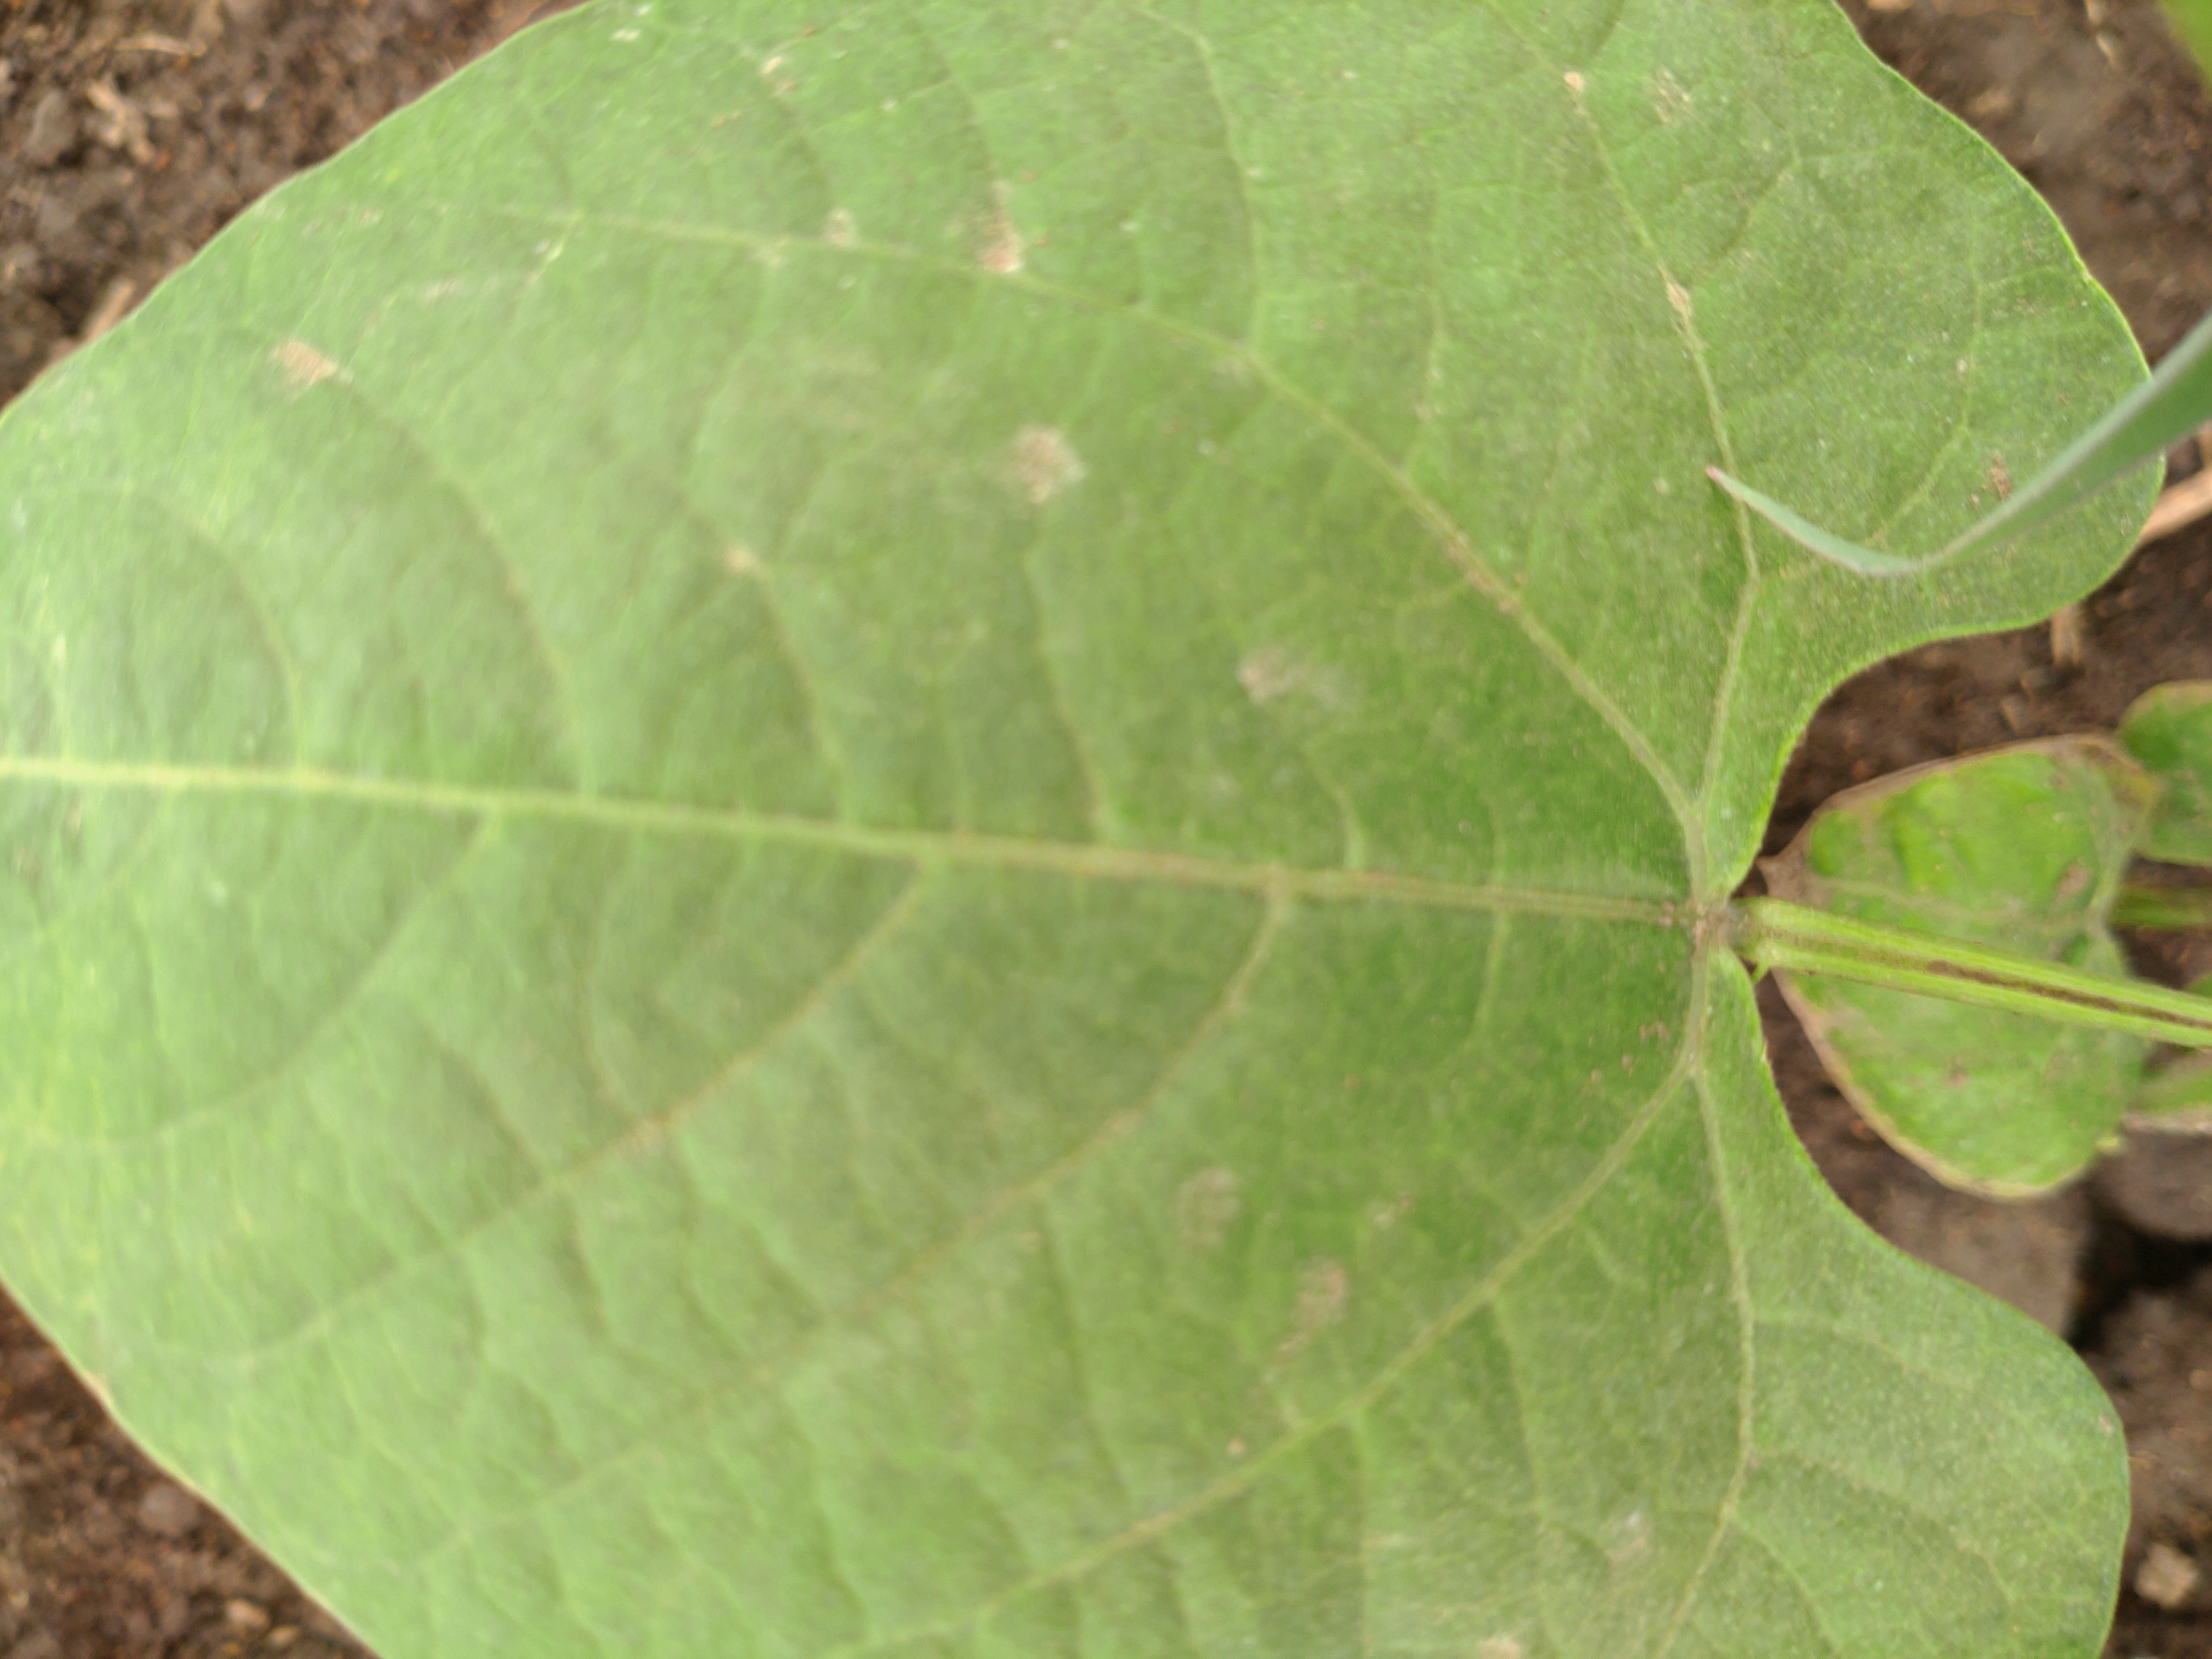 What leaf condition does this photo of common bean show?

healthy
